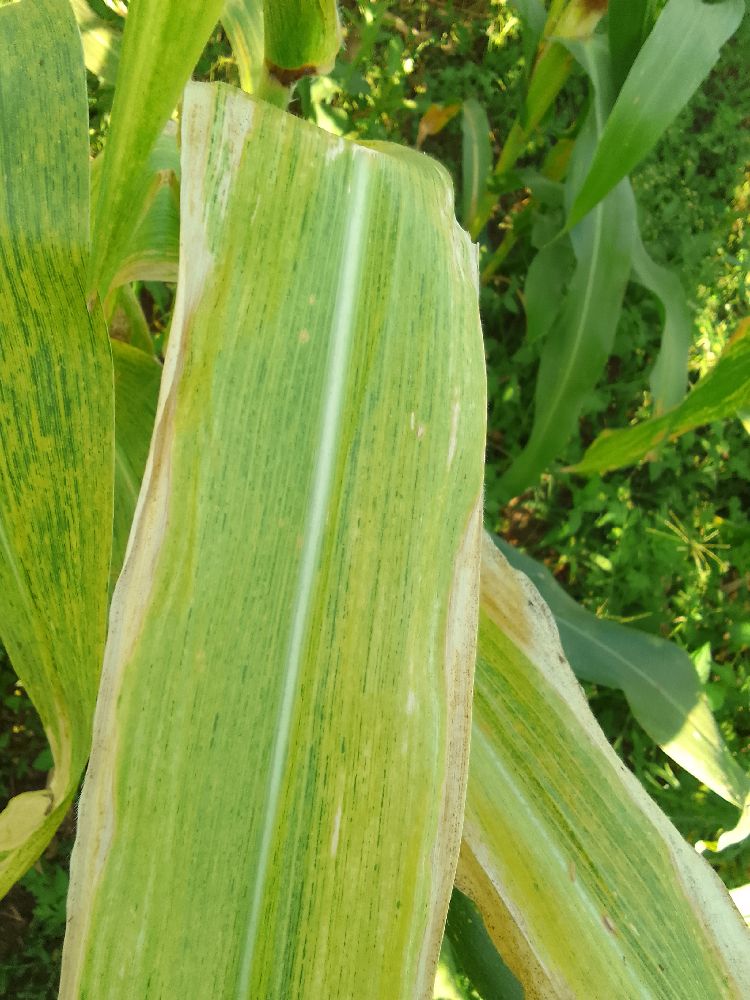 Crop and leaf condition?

maize, maize lethal necrosis
